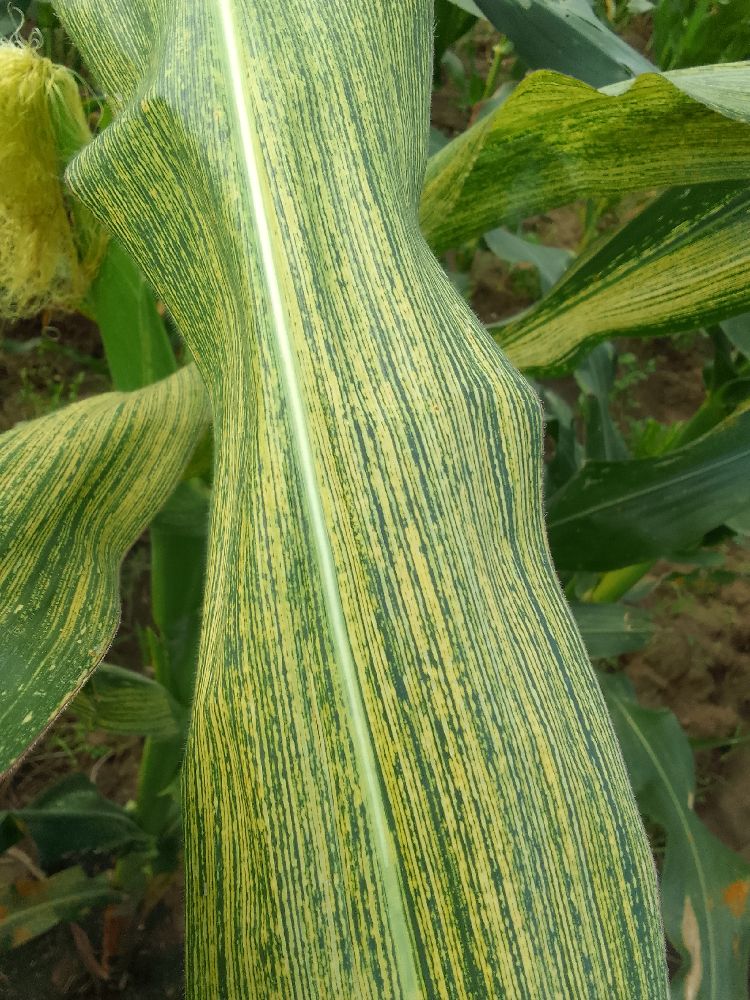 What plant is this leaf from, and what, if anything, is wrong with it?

maize, maize streak virus
